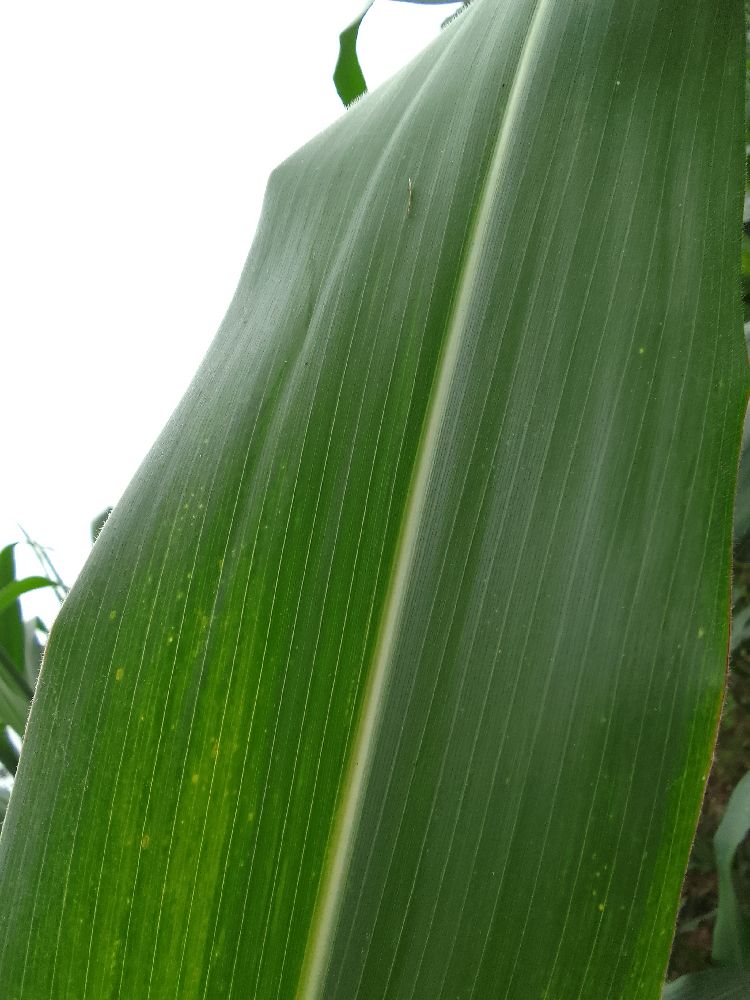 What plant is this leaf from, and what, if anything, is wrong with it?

maize, healthy
